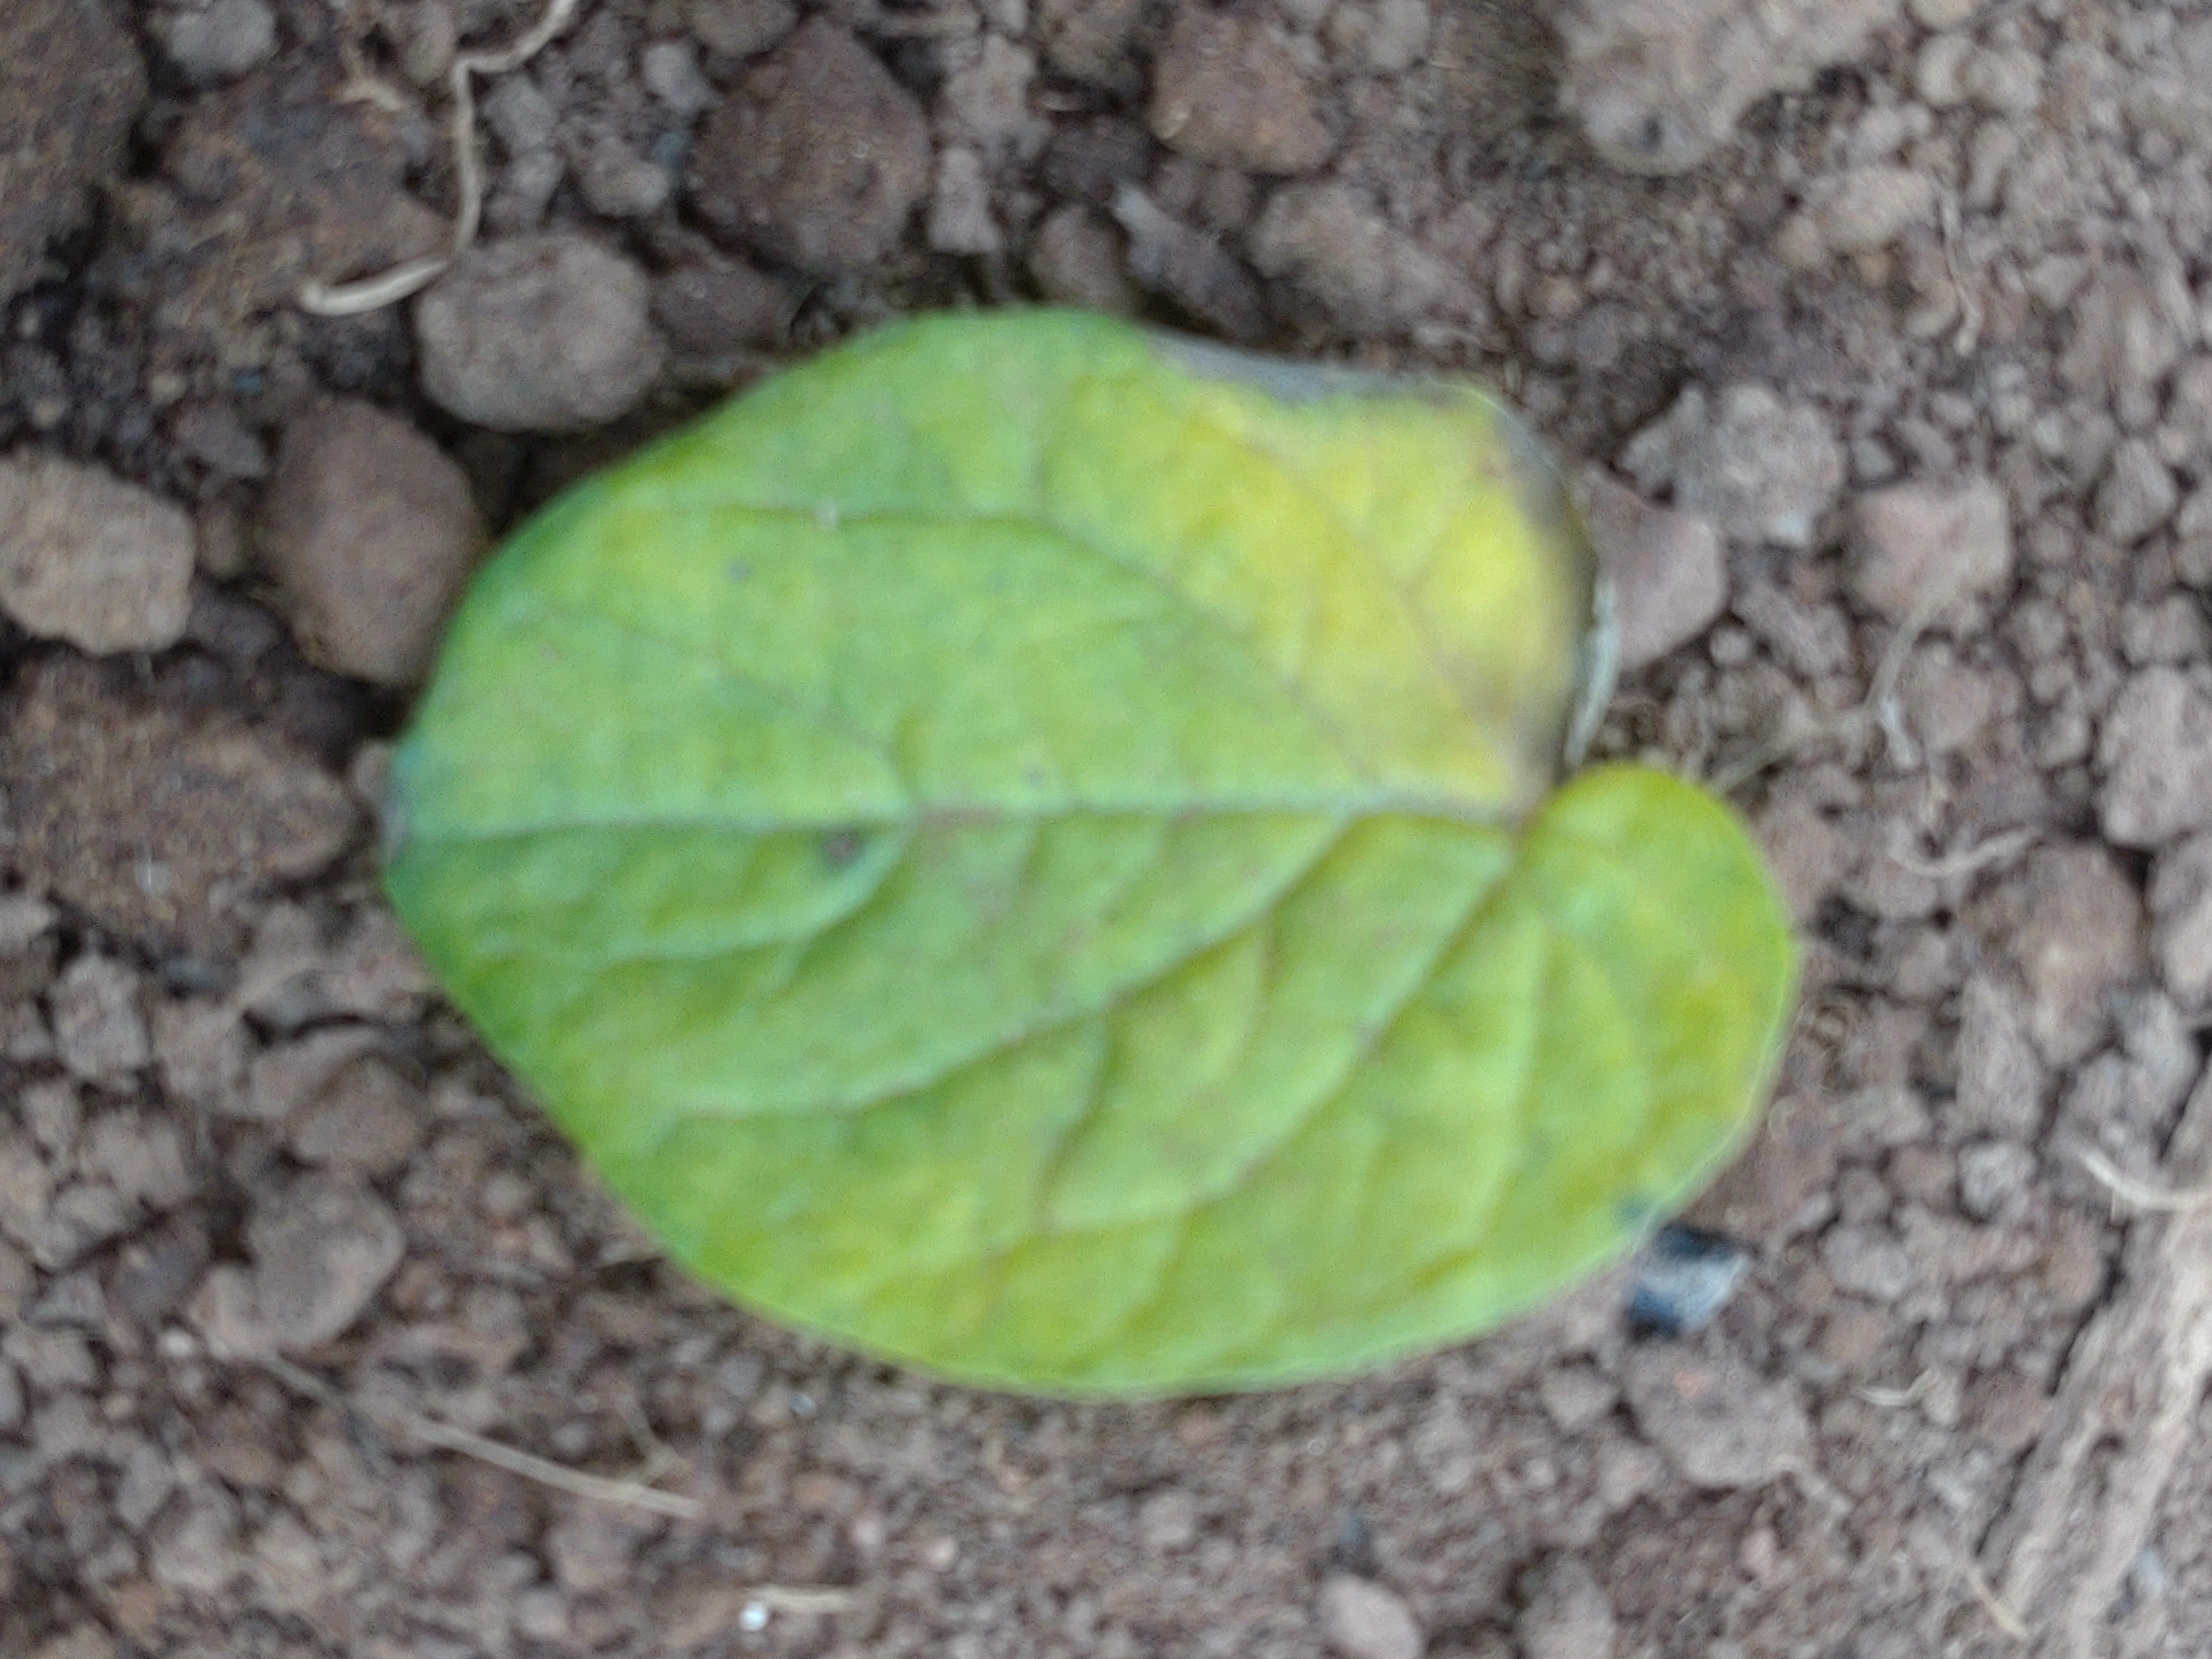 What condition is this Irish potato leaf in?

late blight
